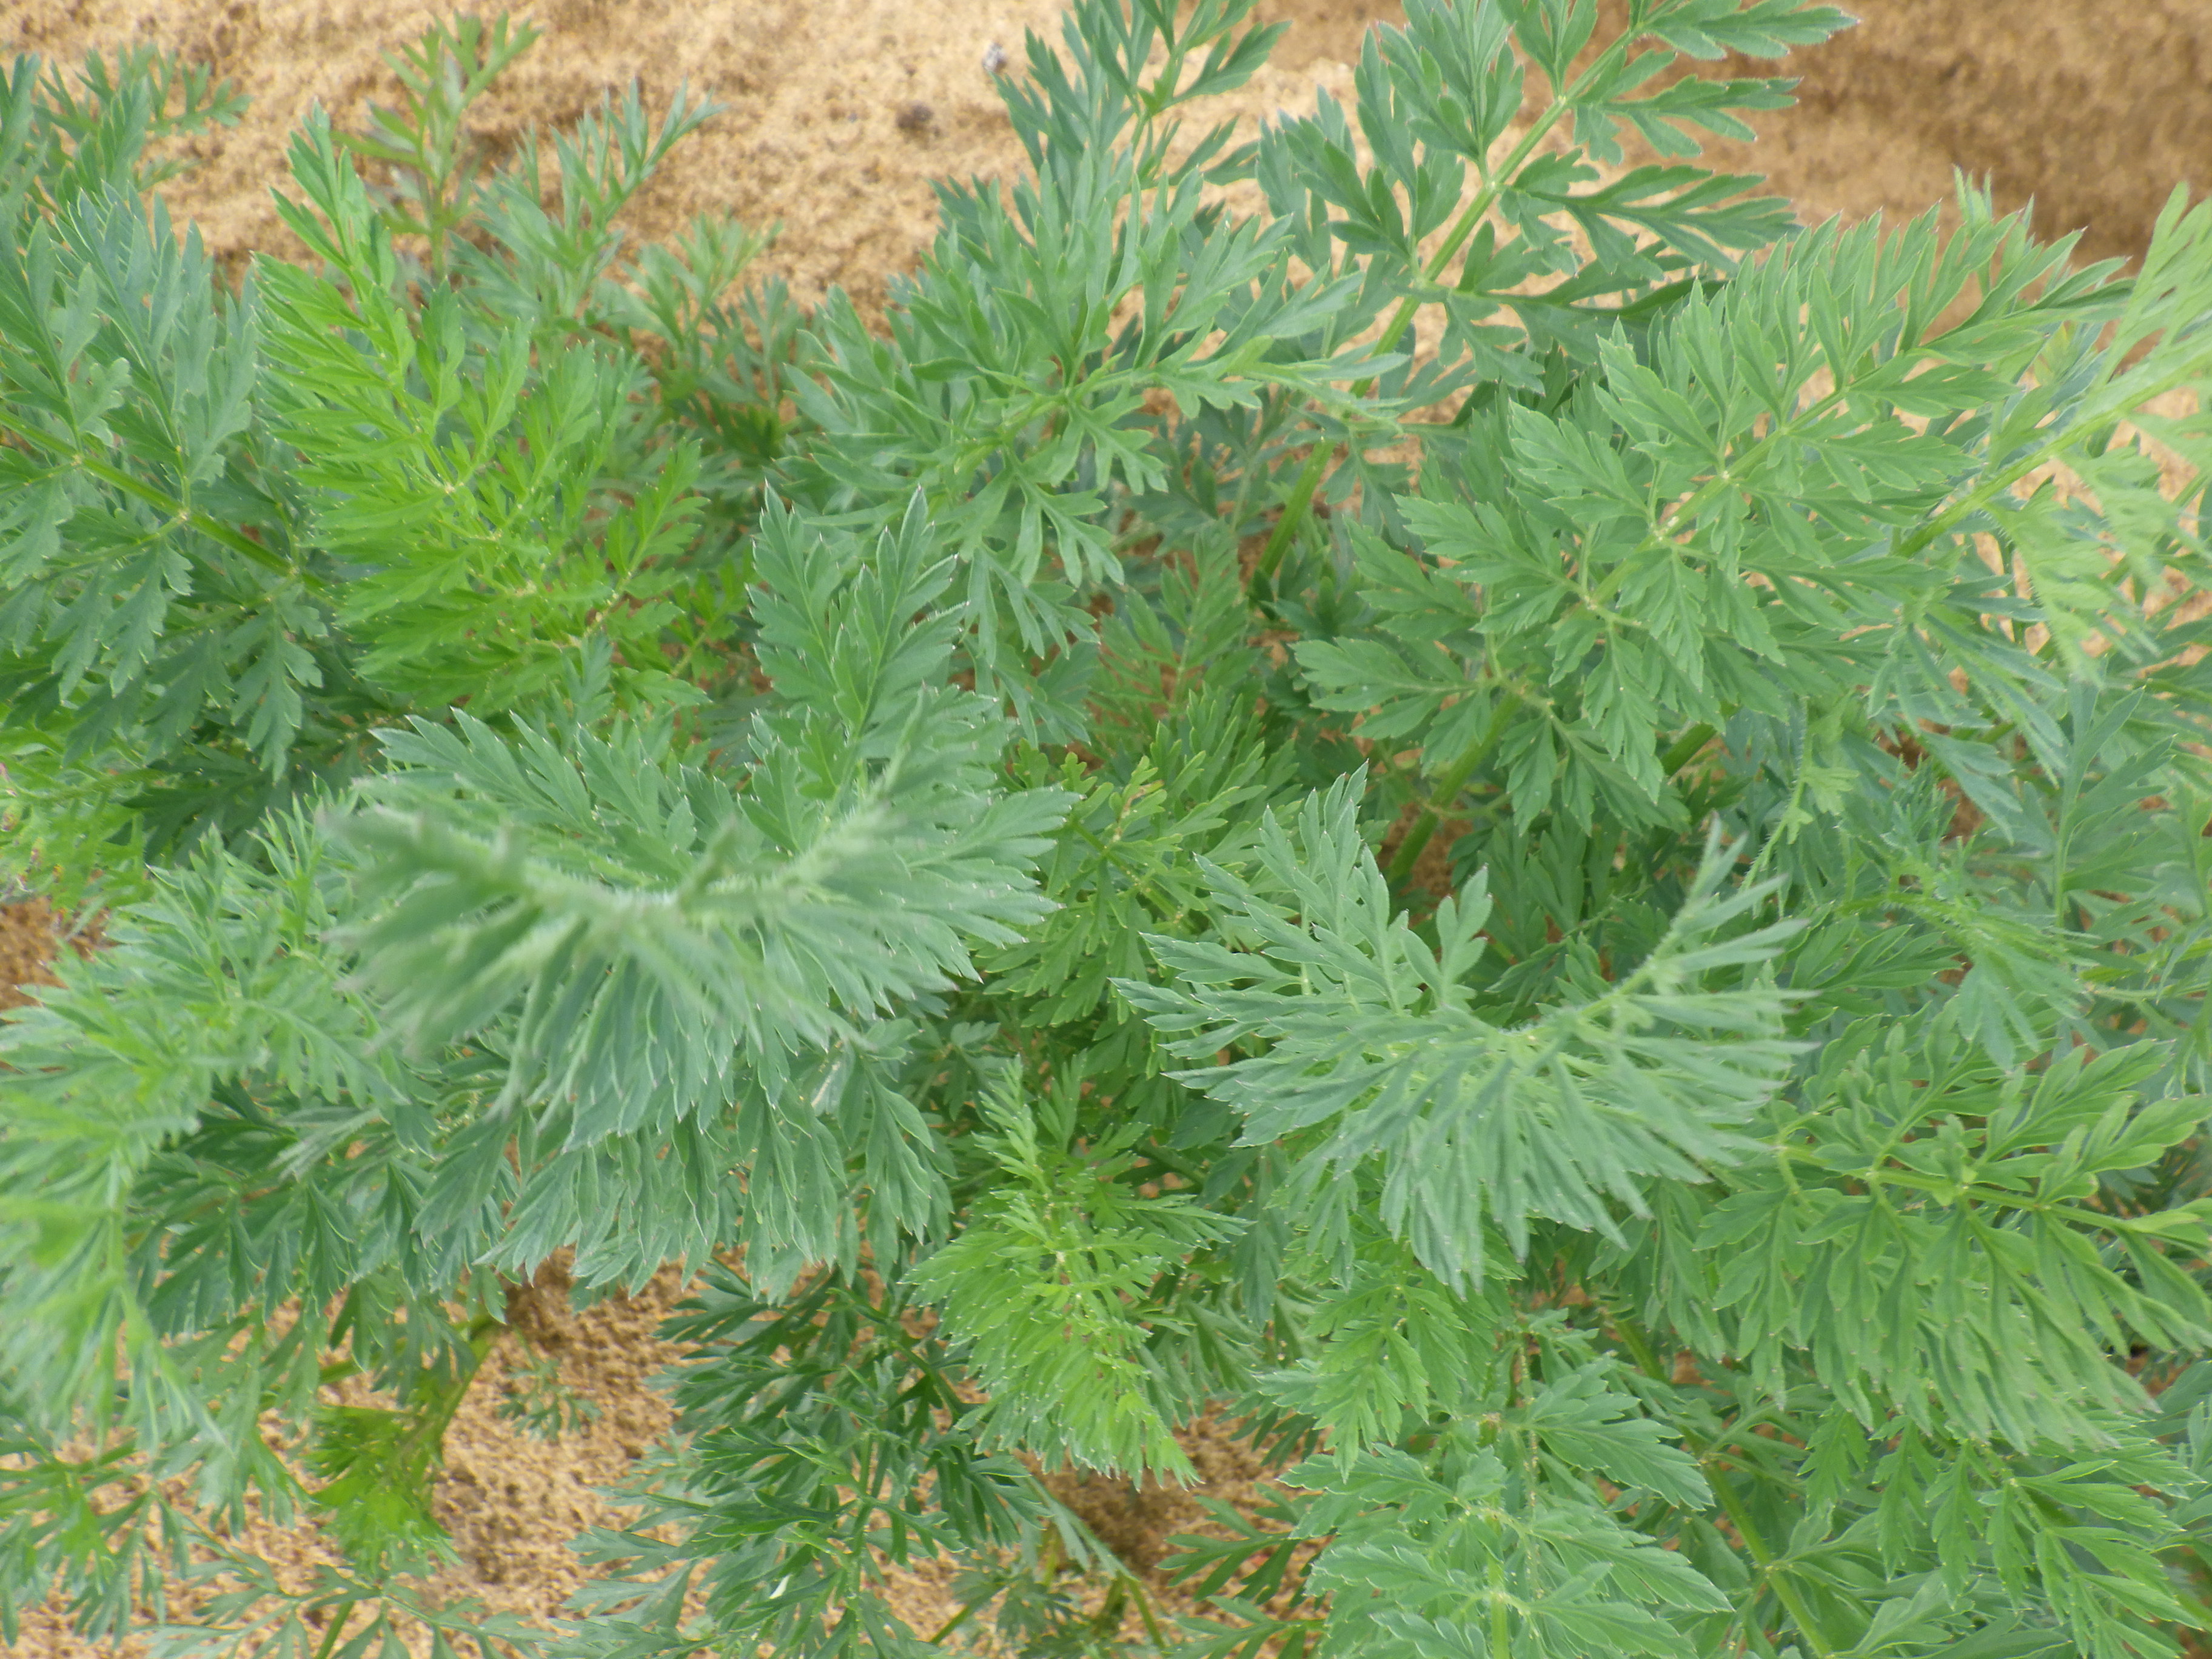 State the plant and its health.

carrot, healthy
